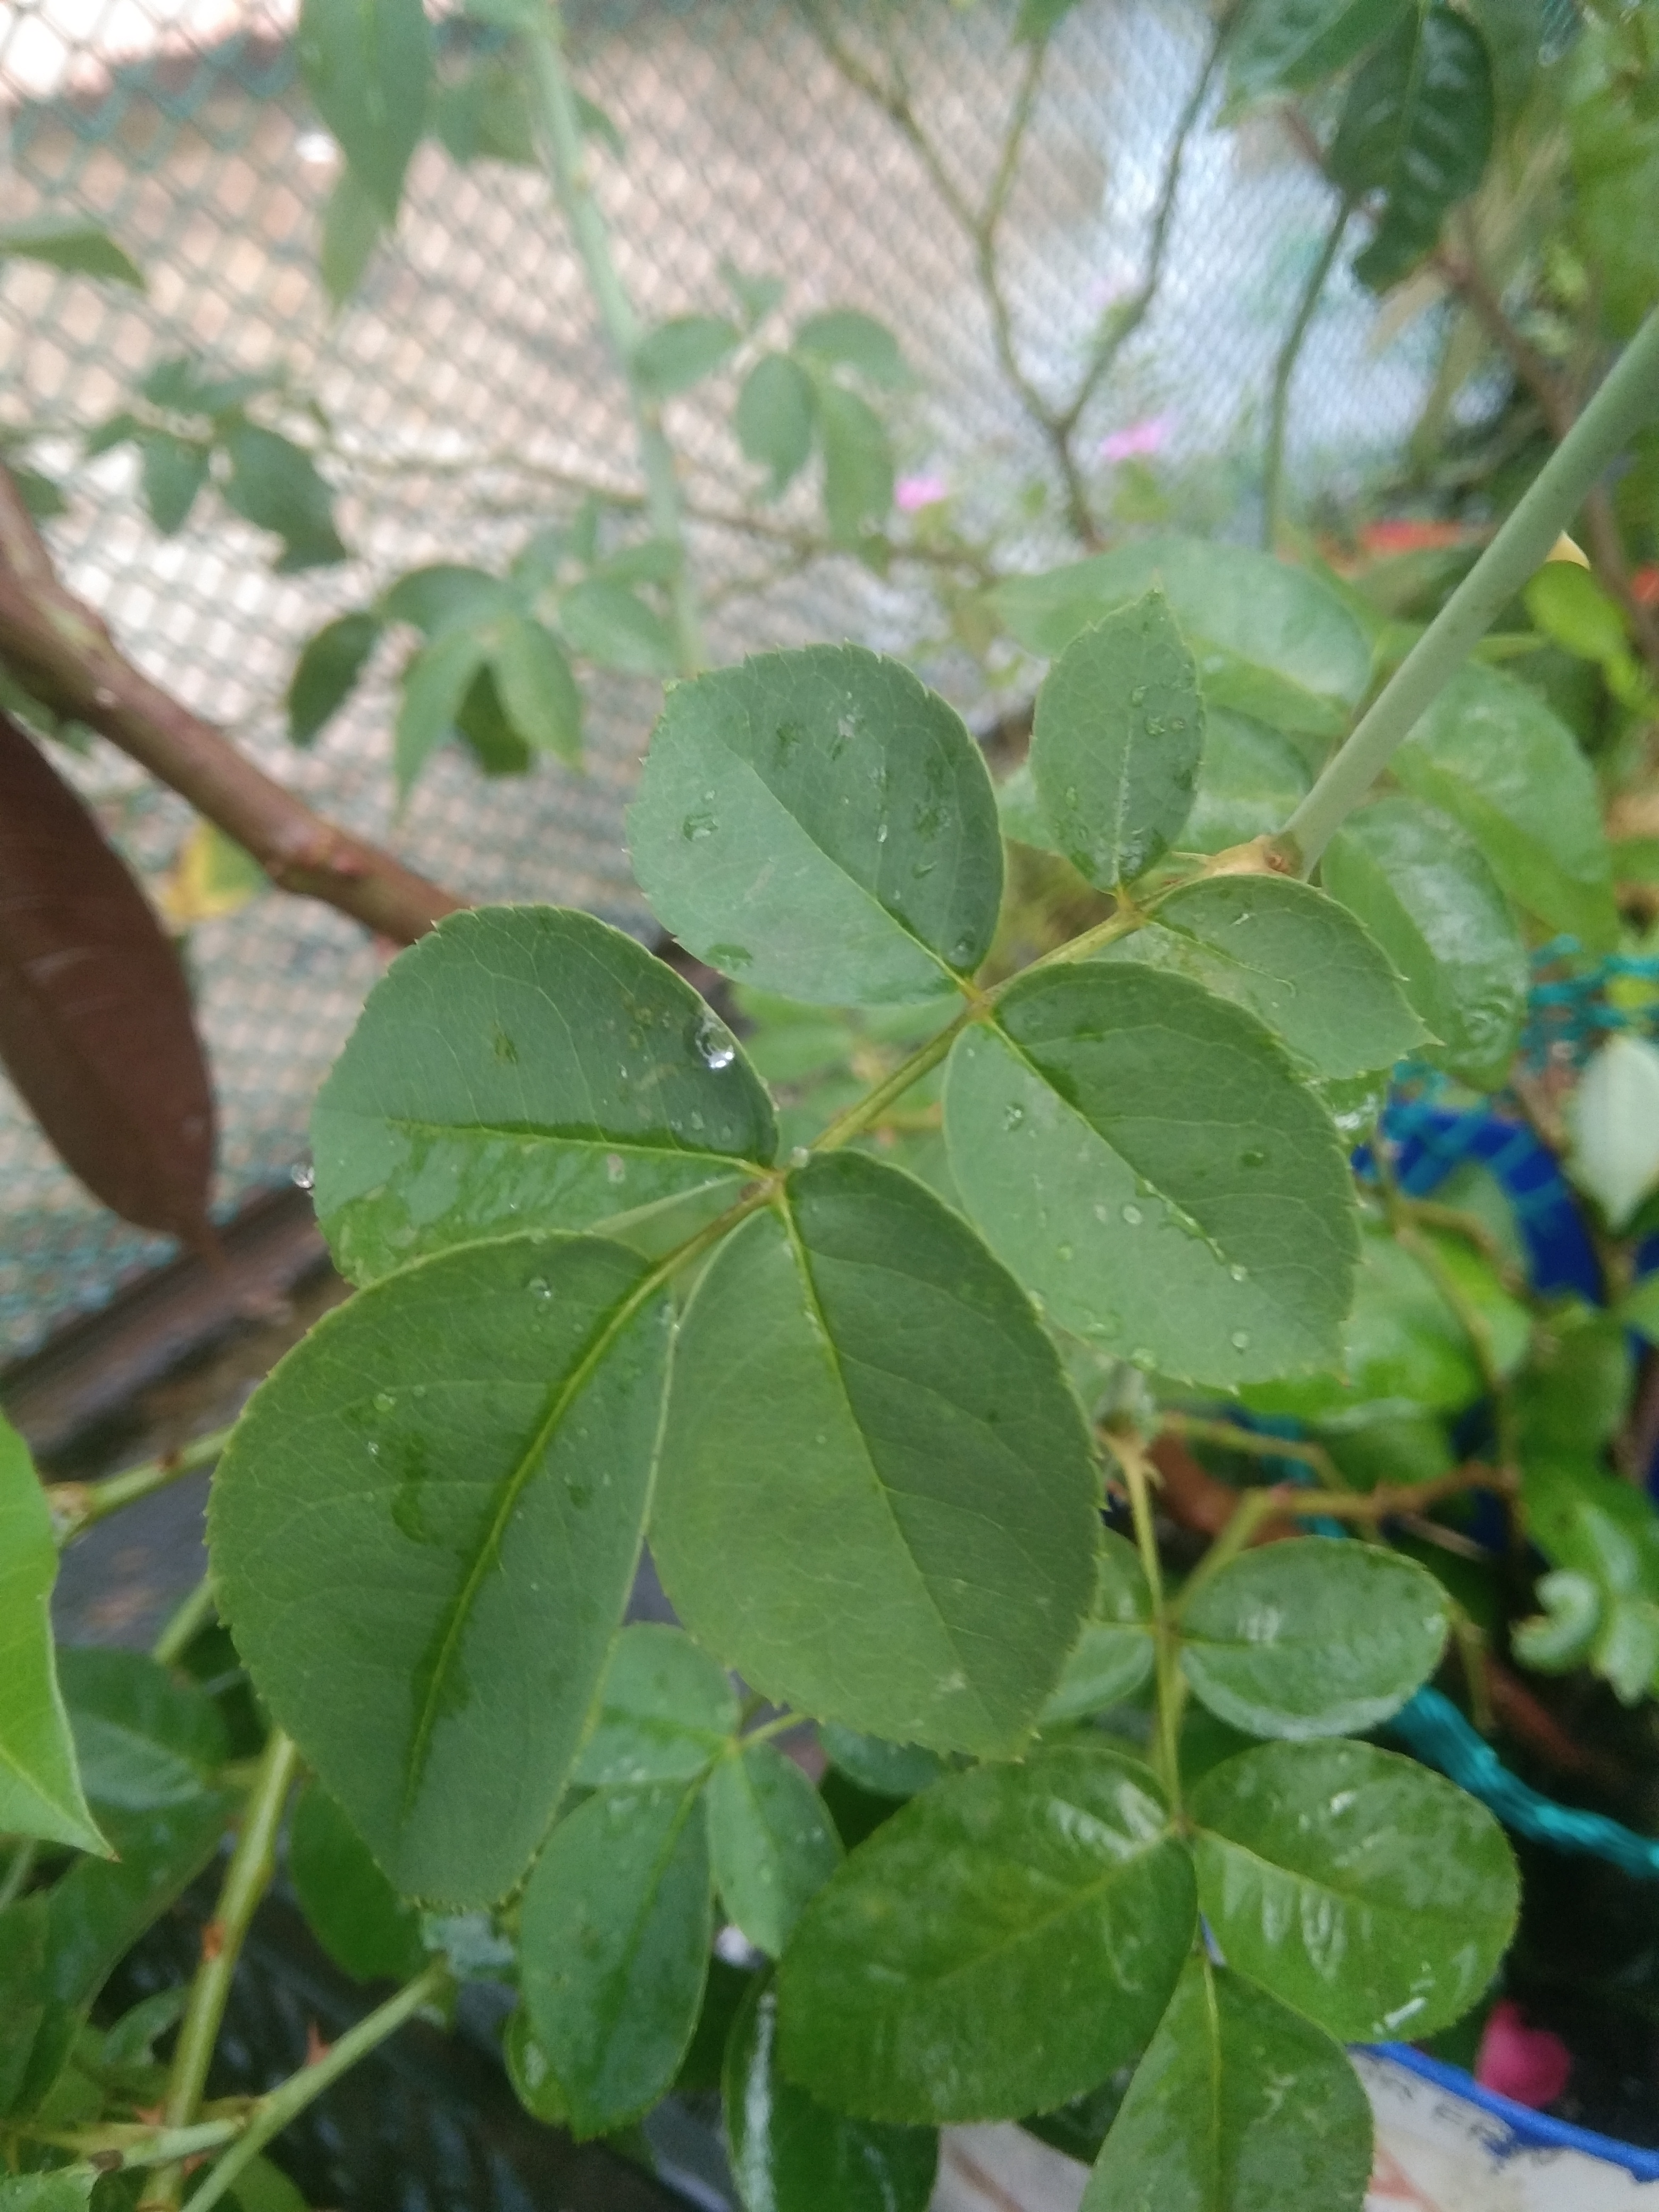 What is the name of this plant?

rose
